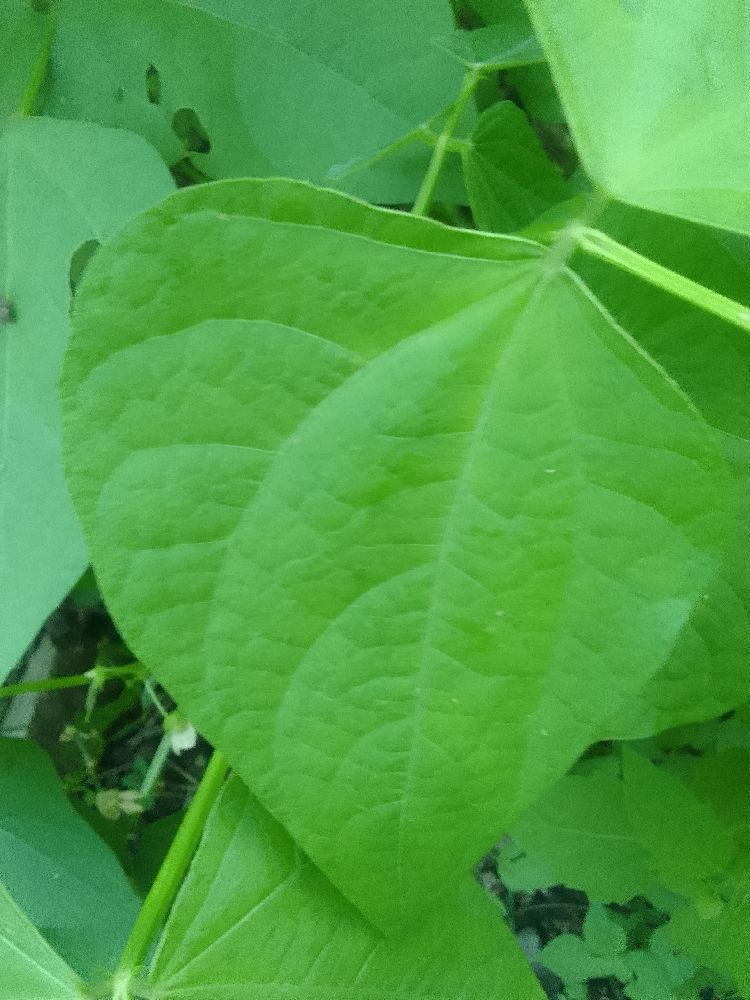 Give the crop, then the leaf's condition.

common bean, healthy
